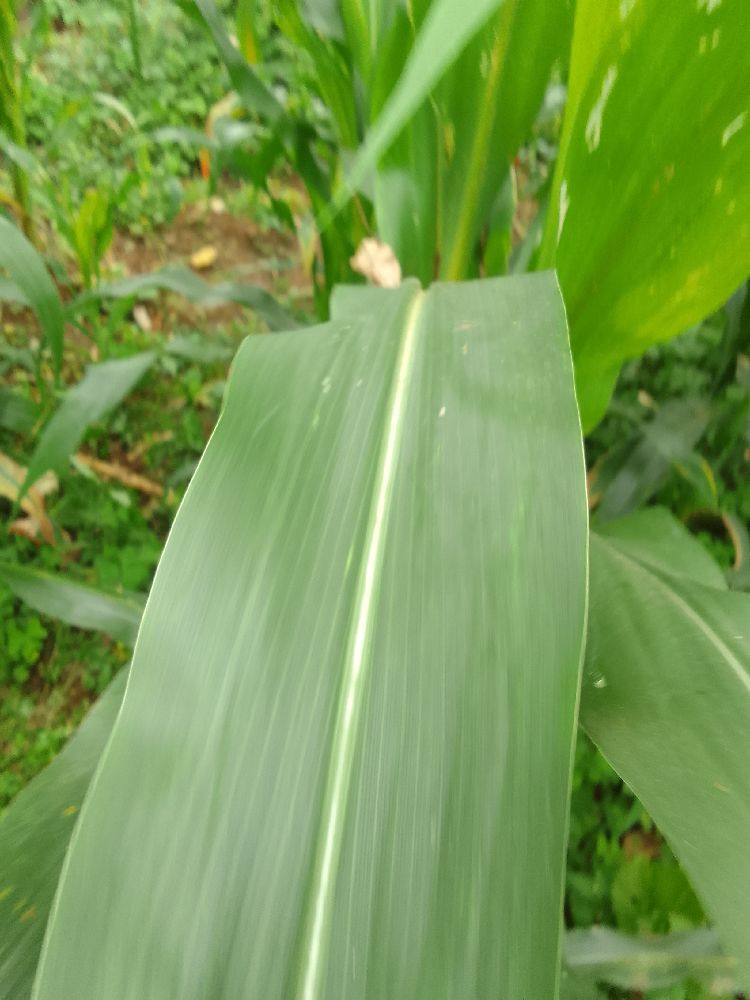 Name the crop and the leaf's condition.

maize, healthy
